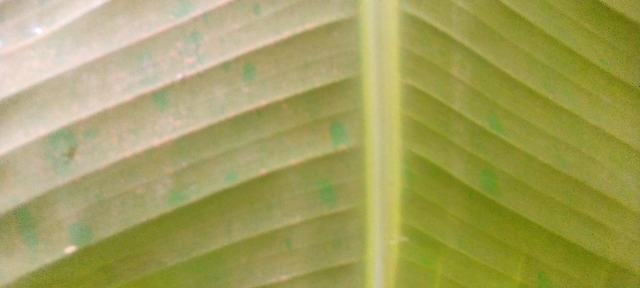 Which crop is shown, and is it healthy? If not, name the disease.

banana, healthy
